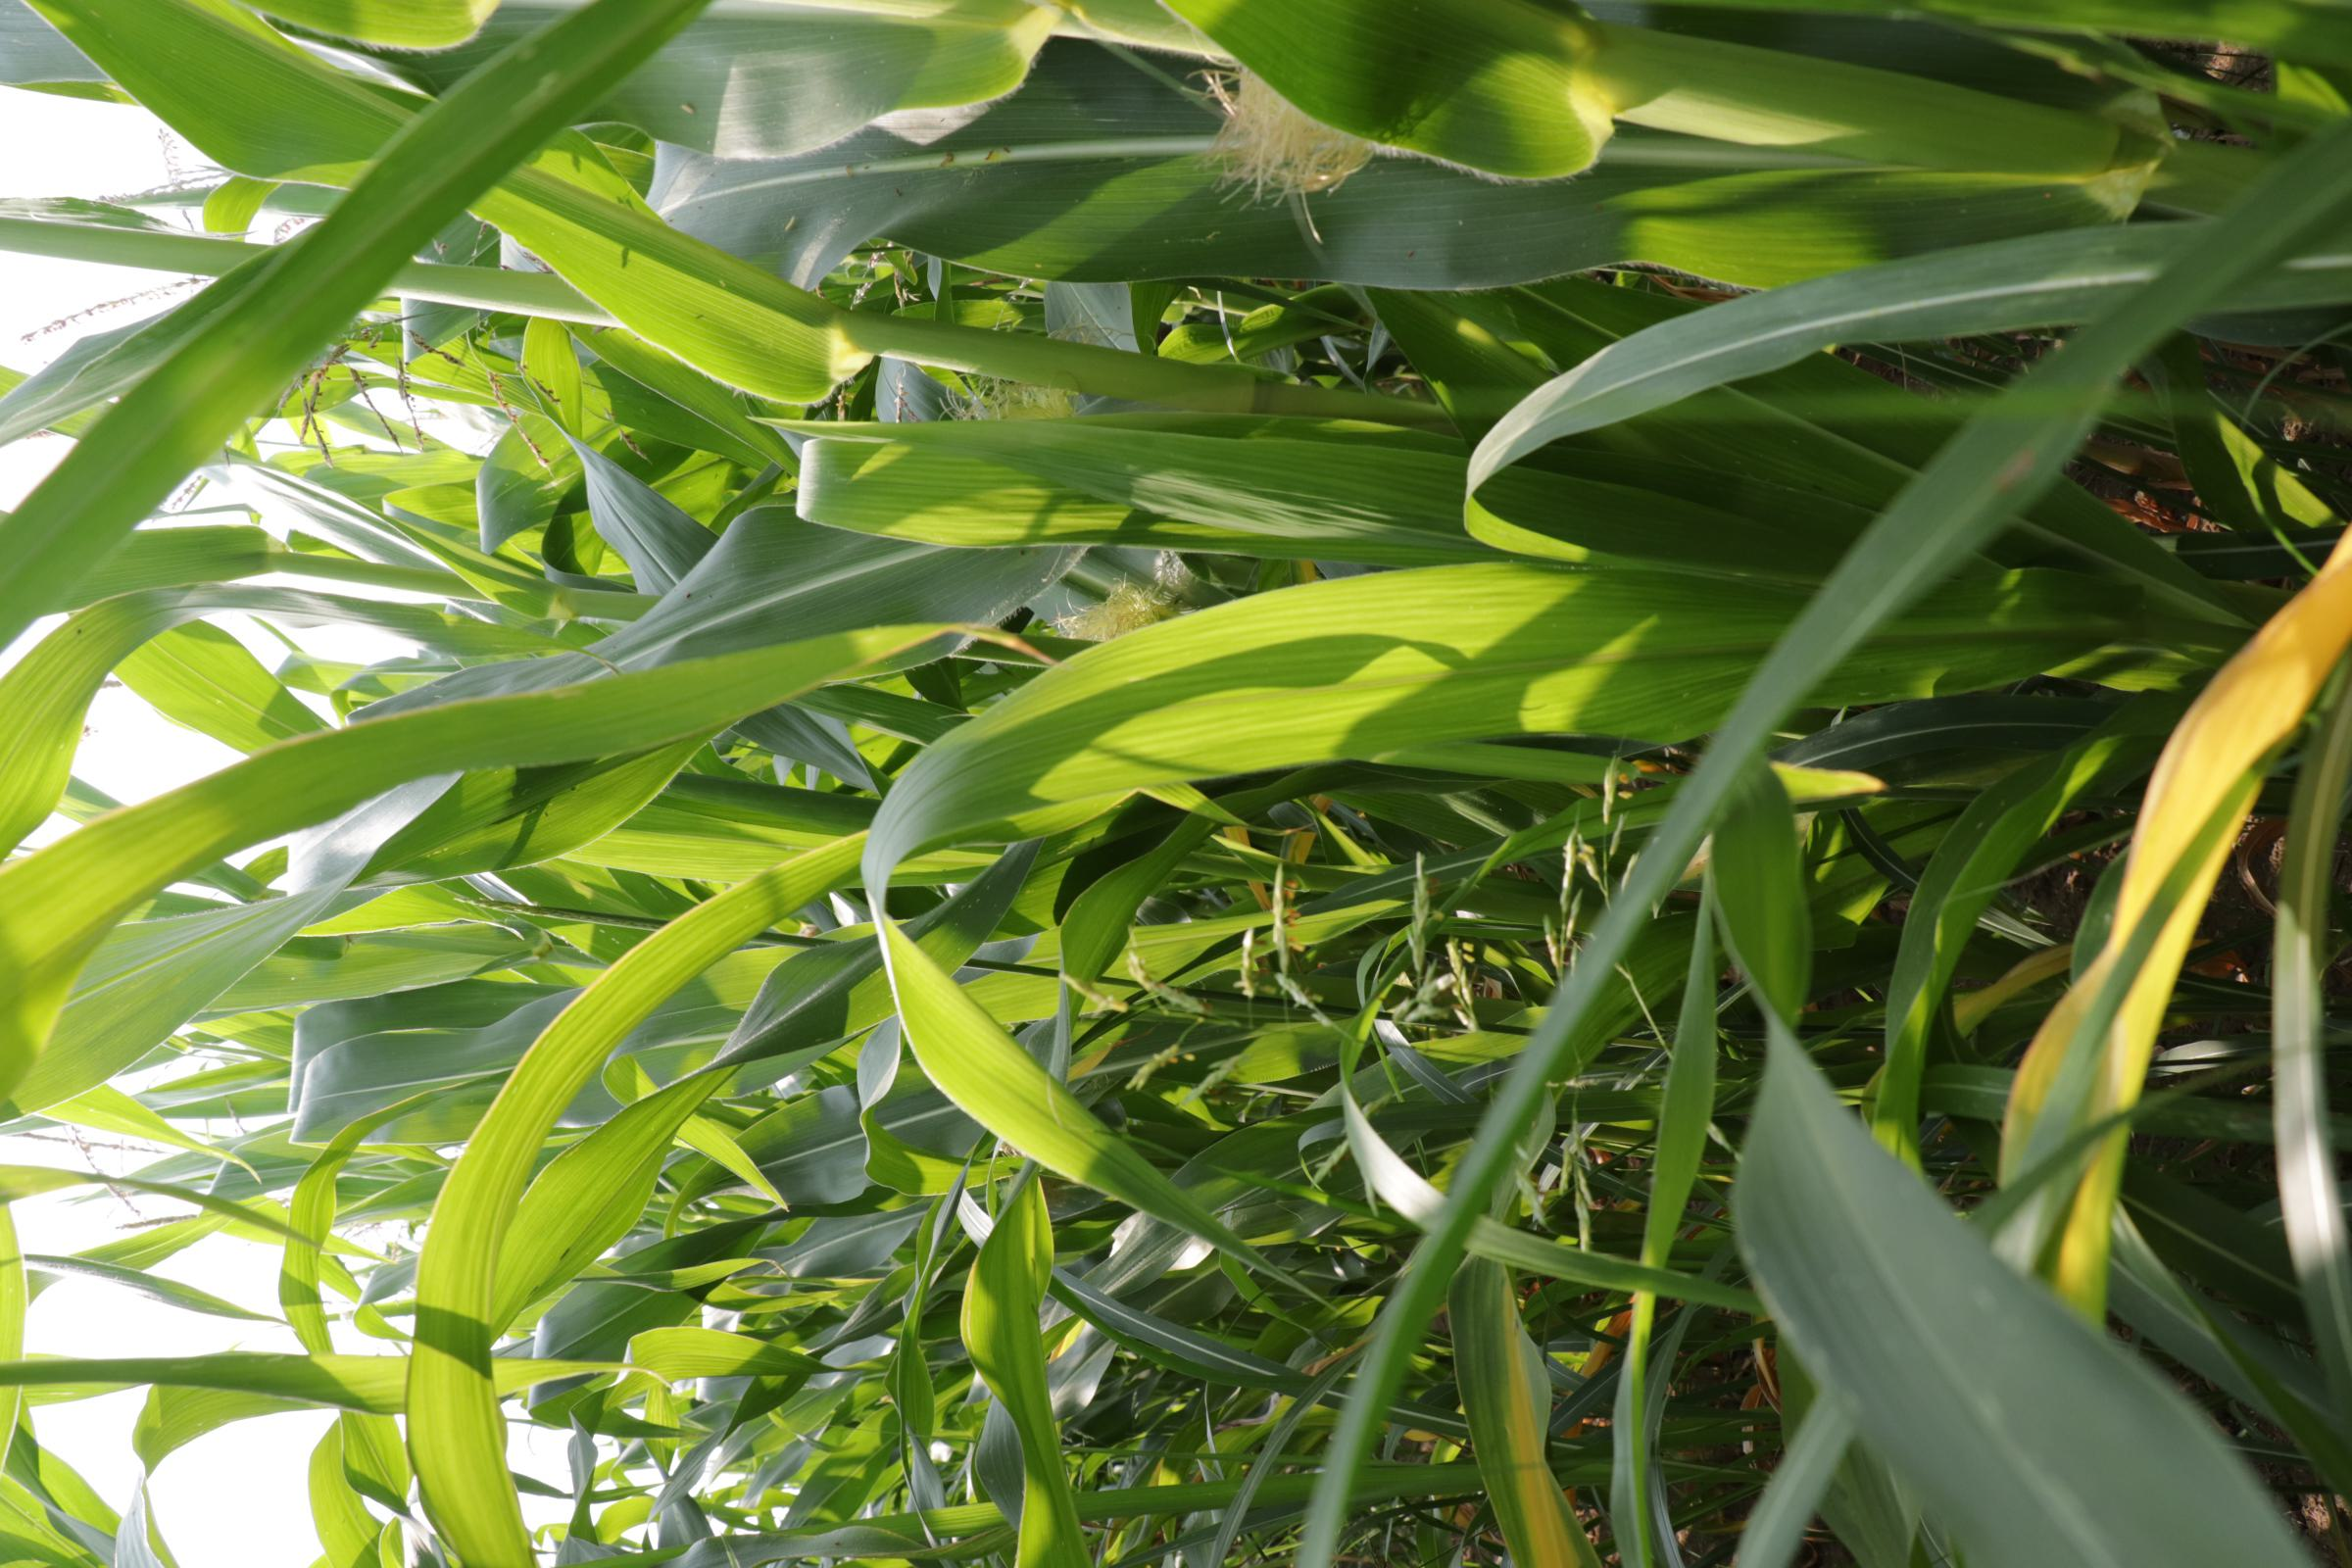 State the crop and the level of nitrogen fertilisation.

maize, full nitrogen fertilisation
